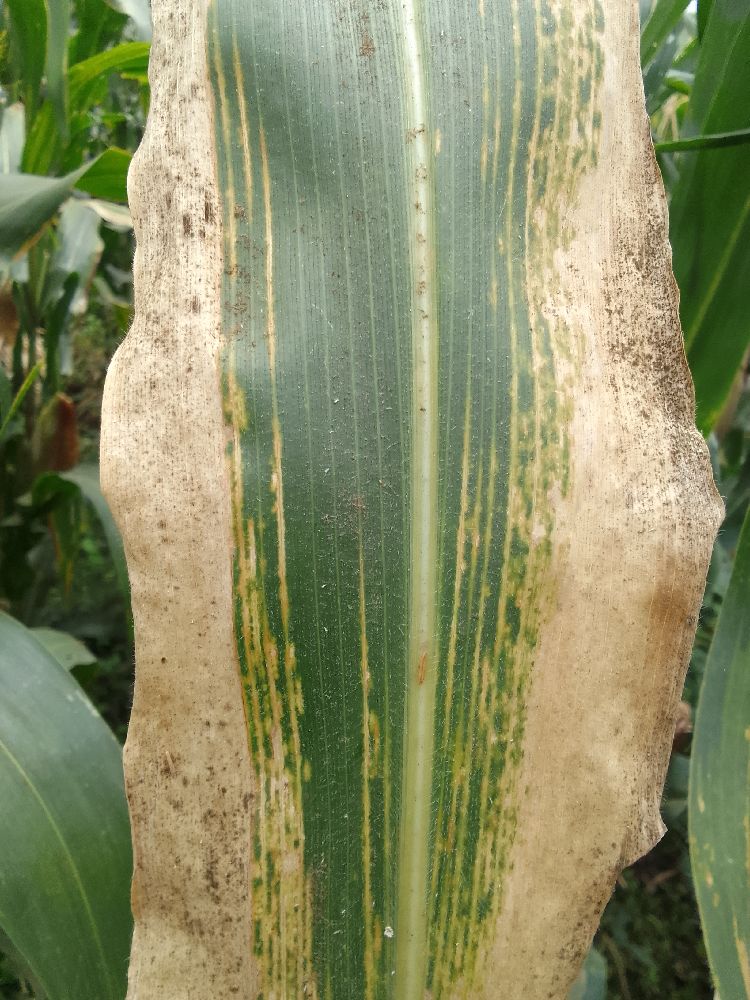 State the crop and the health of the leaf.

maize, maize lethal necrosis
